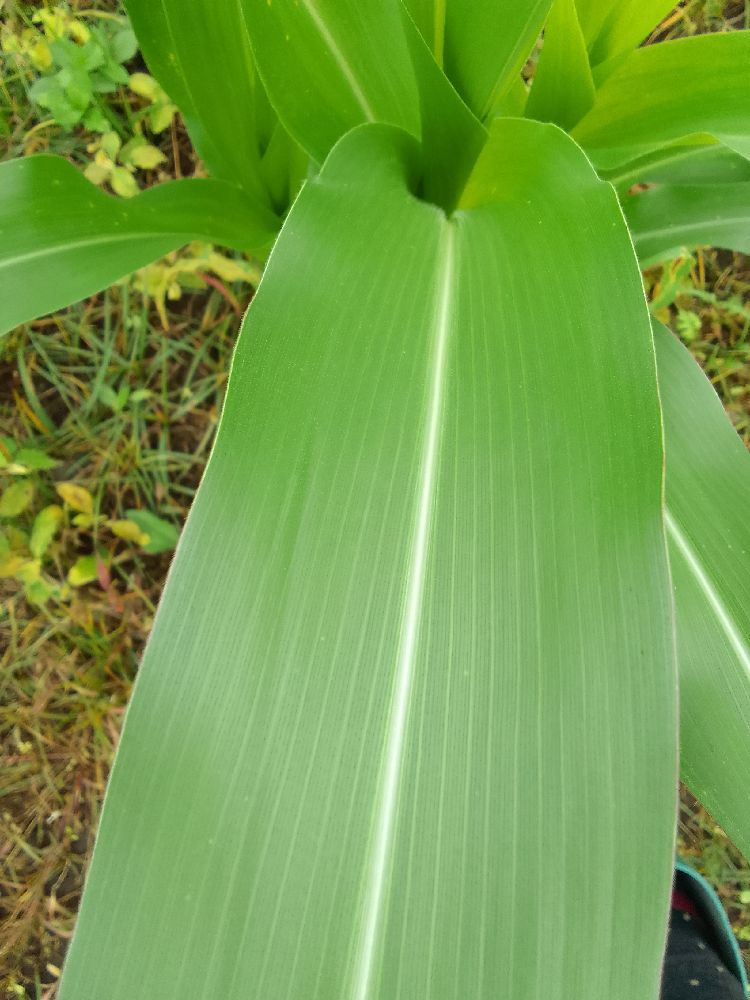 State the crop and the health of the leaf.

maize, healthy
